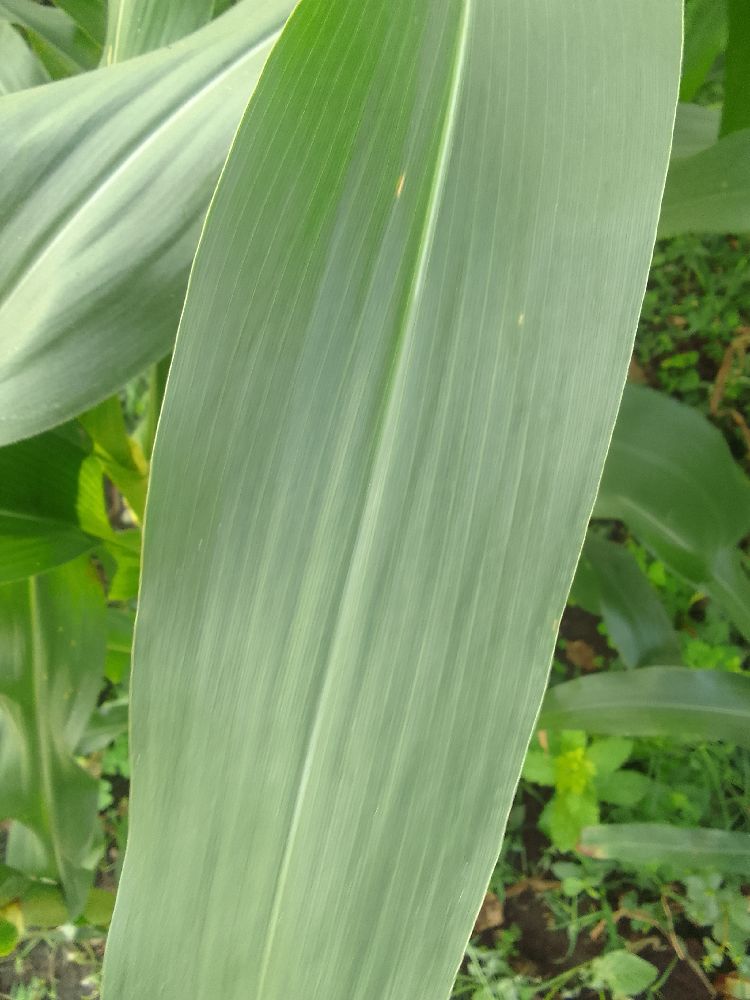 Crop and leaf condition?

maize, healthy
